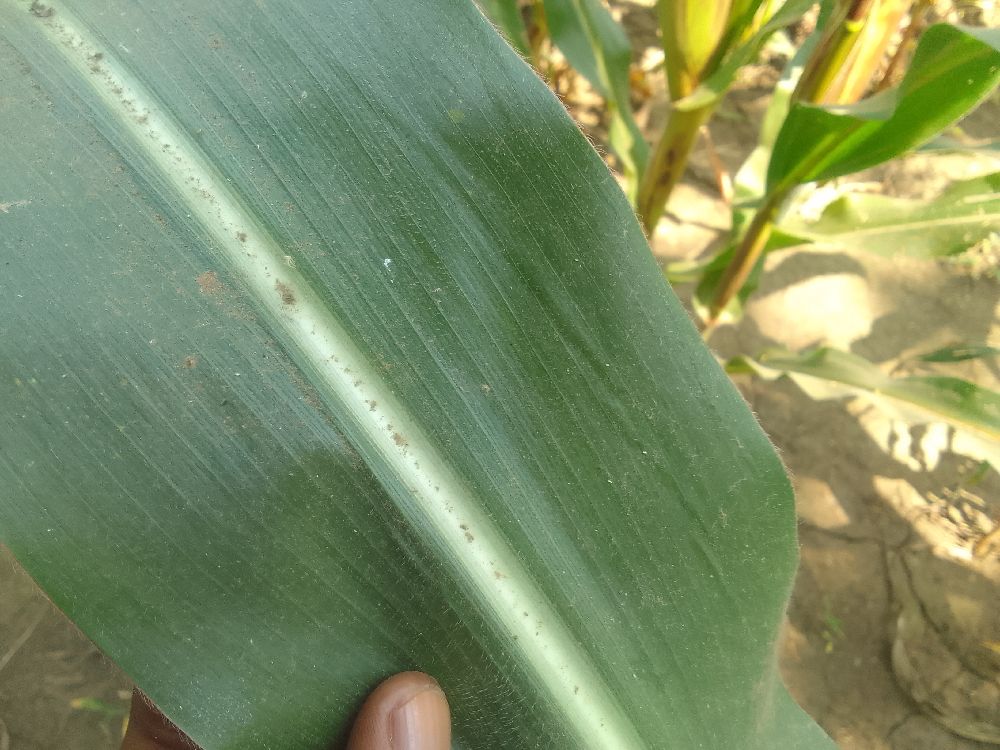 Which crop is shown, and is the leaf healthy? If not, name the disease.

maize, healthy
